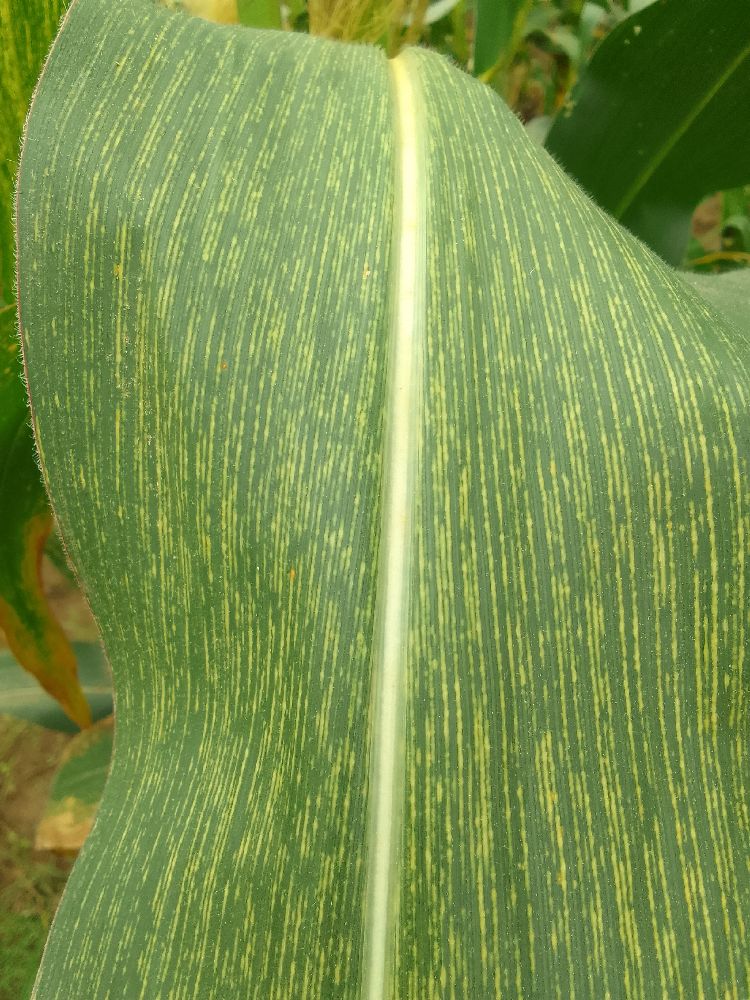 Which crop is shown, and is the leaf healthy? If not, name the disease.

maize, maize streak virus
